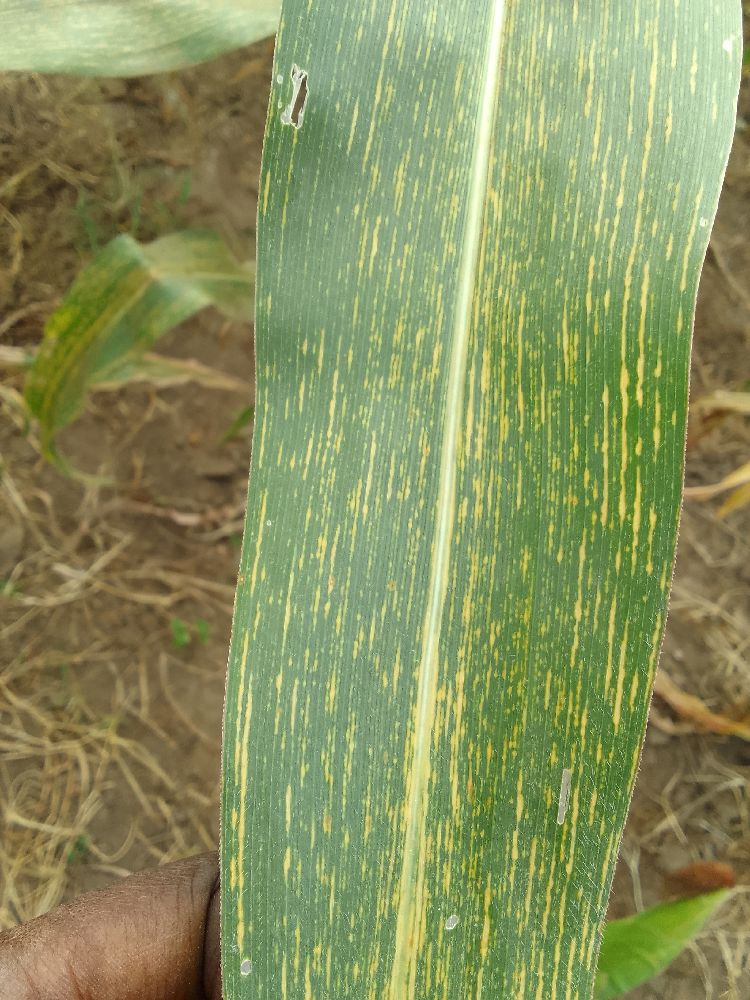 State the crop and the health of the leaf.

maize, maize streak virus
